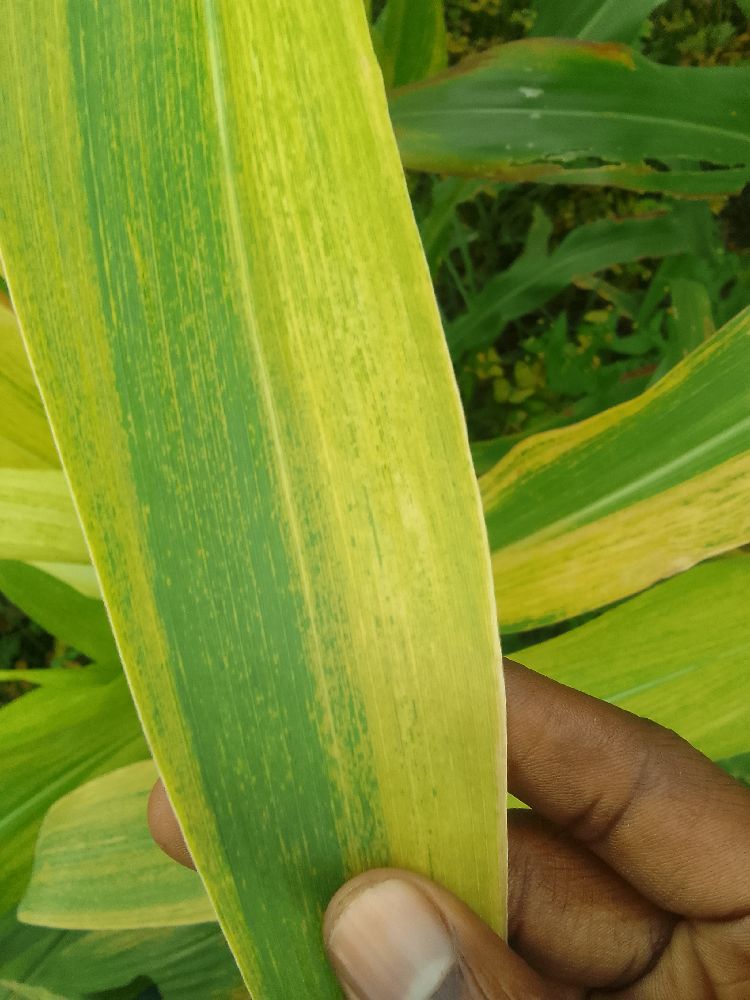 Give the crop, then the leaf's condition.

maize, maize lethal necrosis
